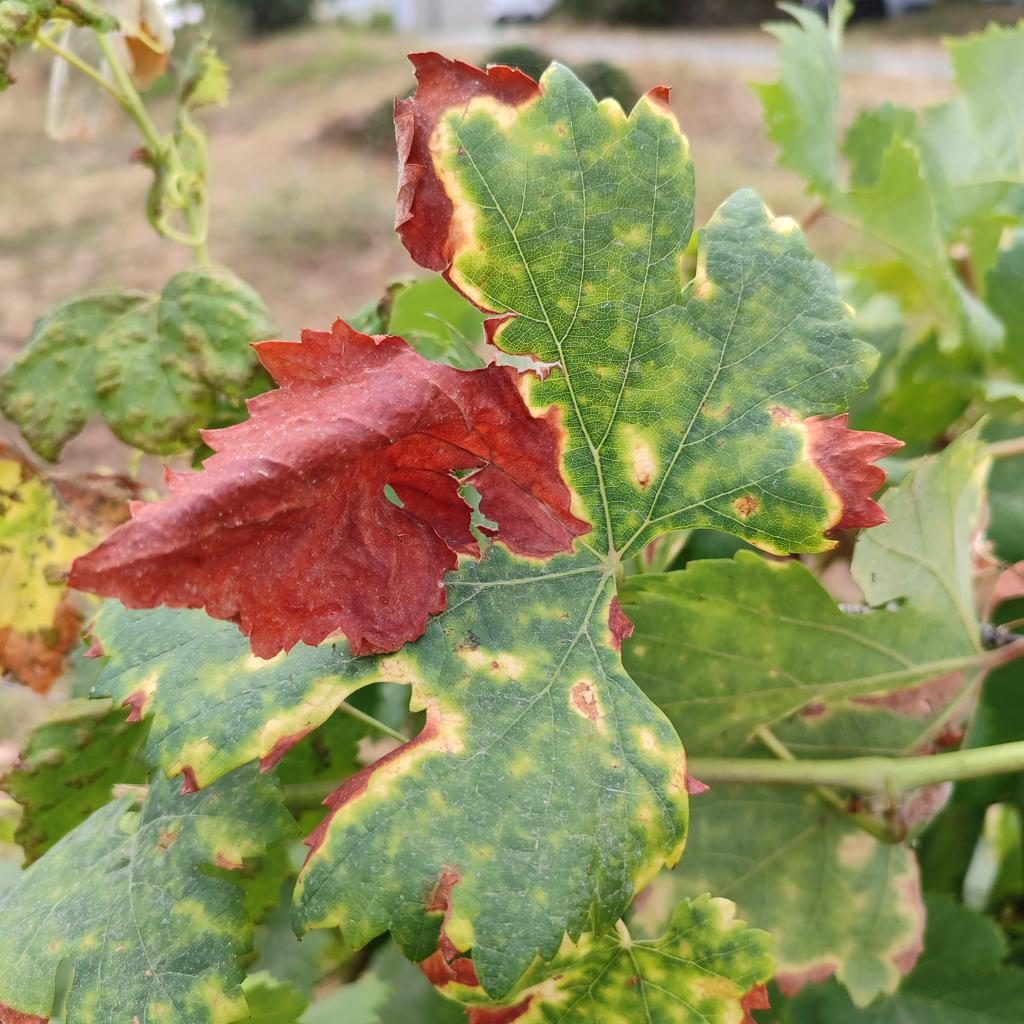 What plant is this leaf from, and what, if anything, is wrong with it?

grapevine, esca complex
